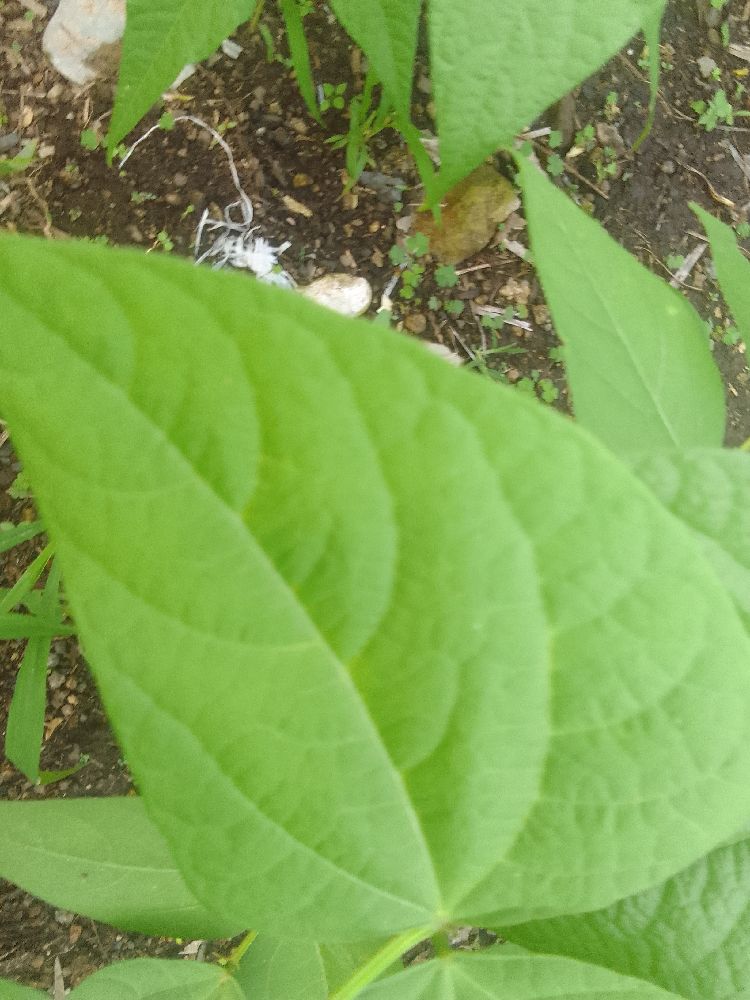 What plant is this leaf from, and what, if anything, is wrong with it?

common bean, healthy
